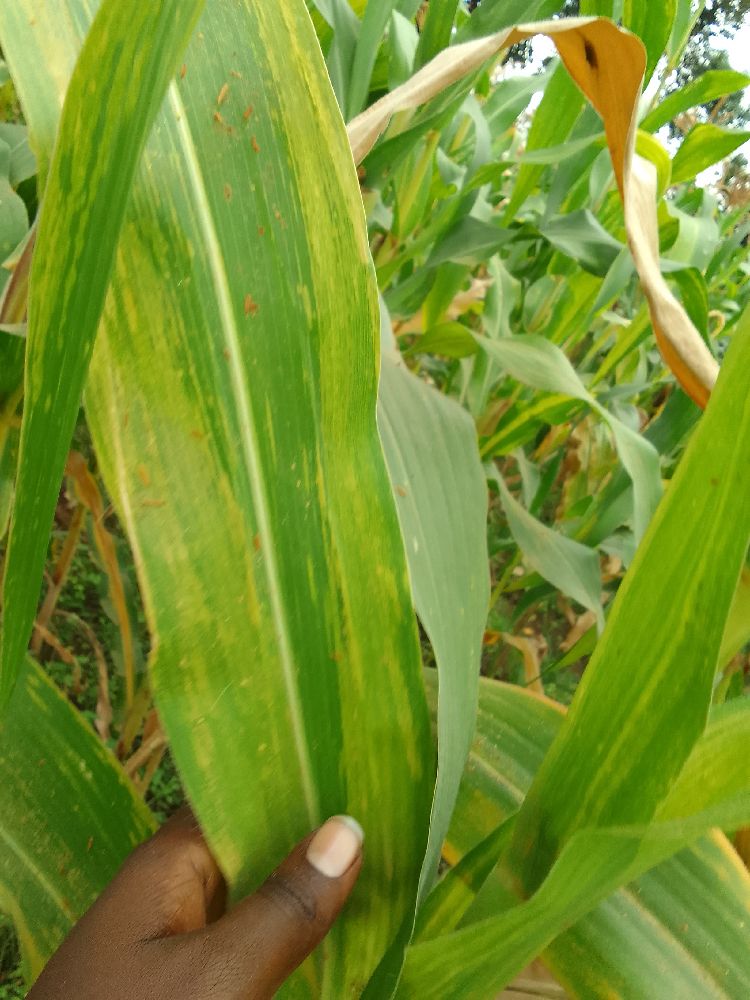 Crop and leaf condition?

maize, maize lethal necrosis
